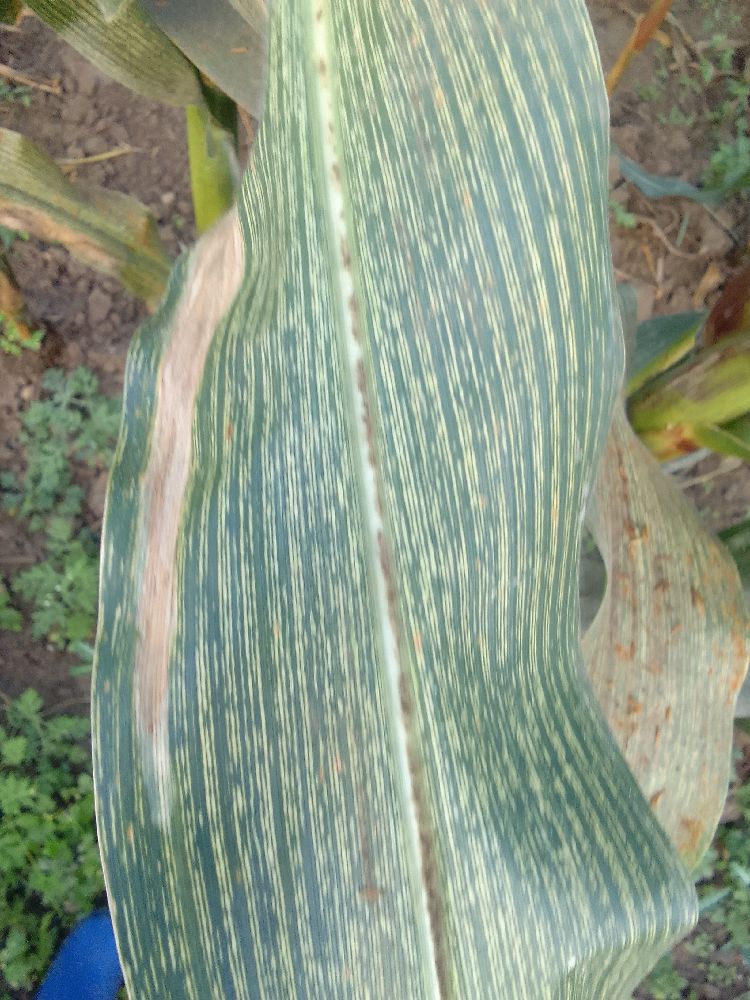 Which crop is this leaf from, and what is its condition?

maize, maize streak virus
